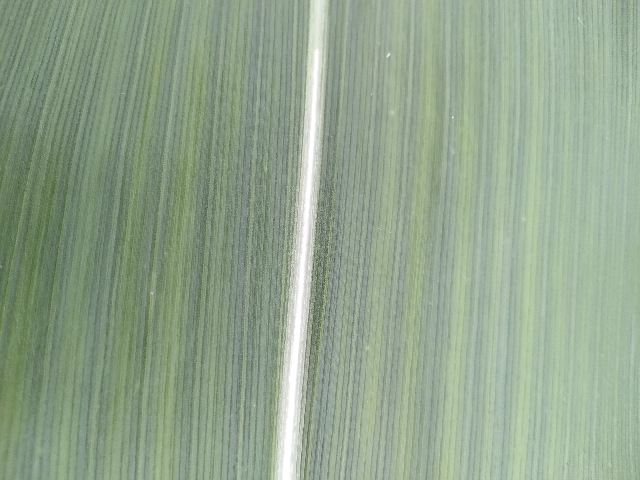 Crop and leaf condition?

maize, healthy
